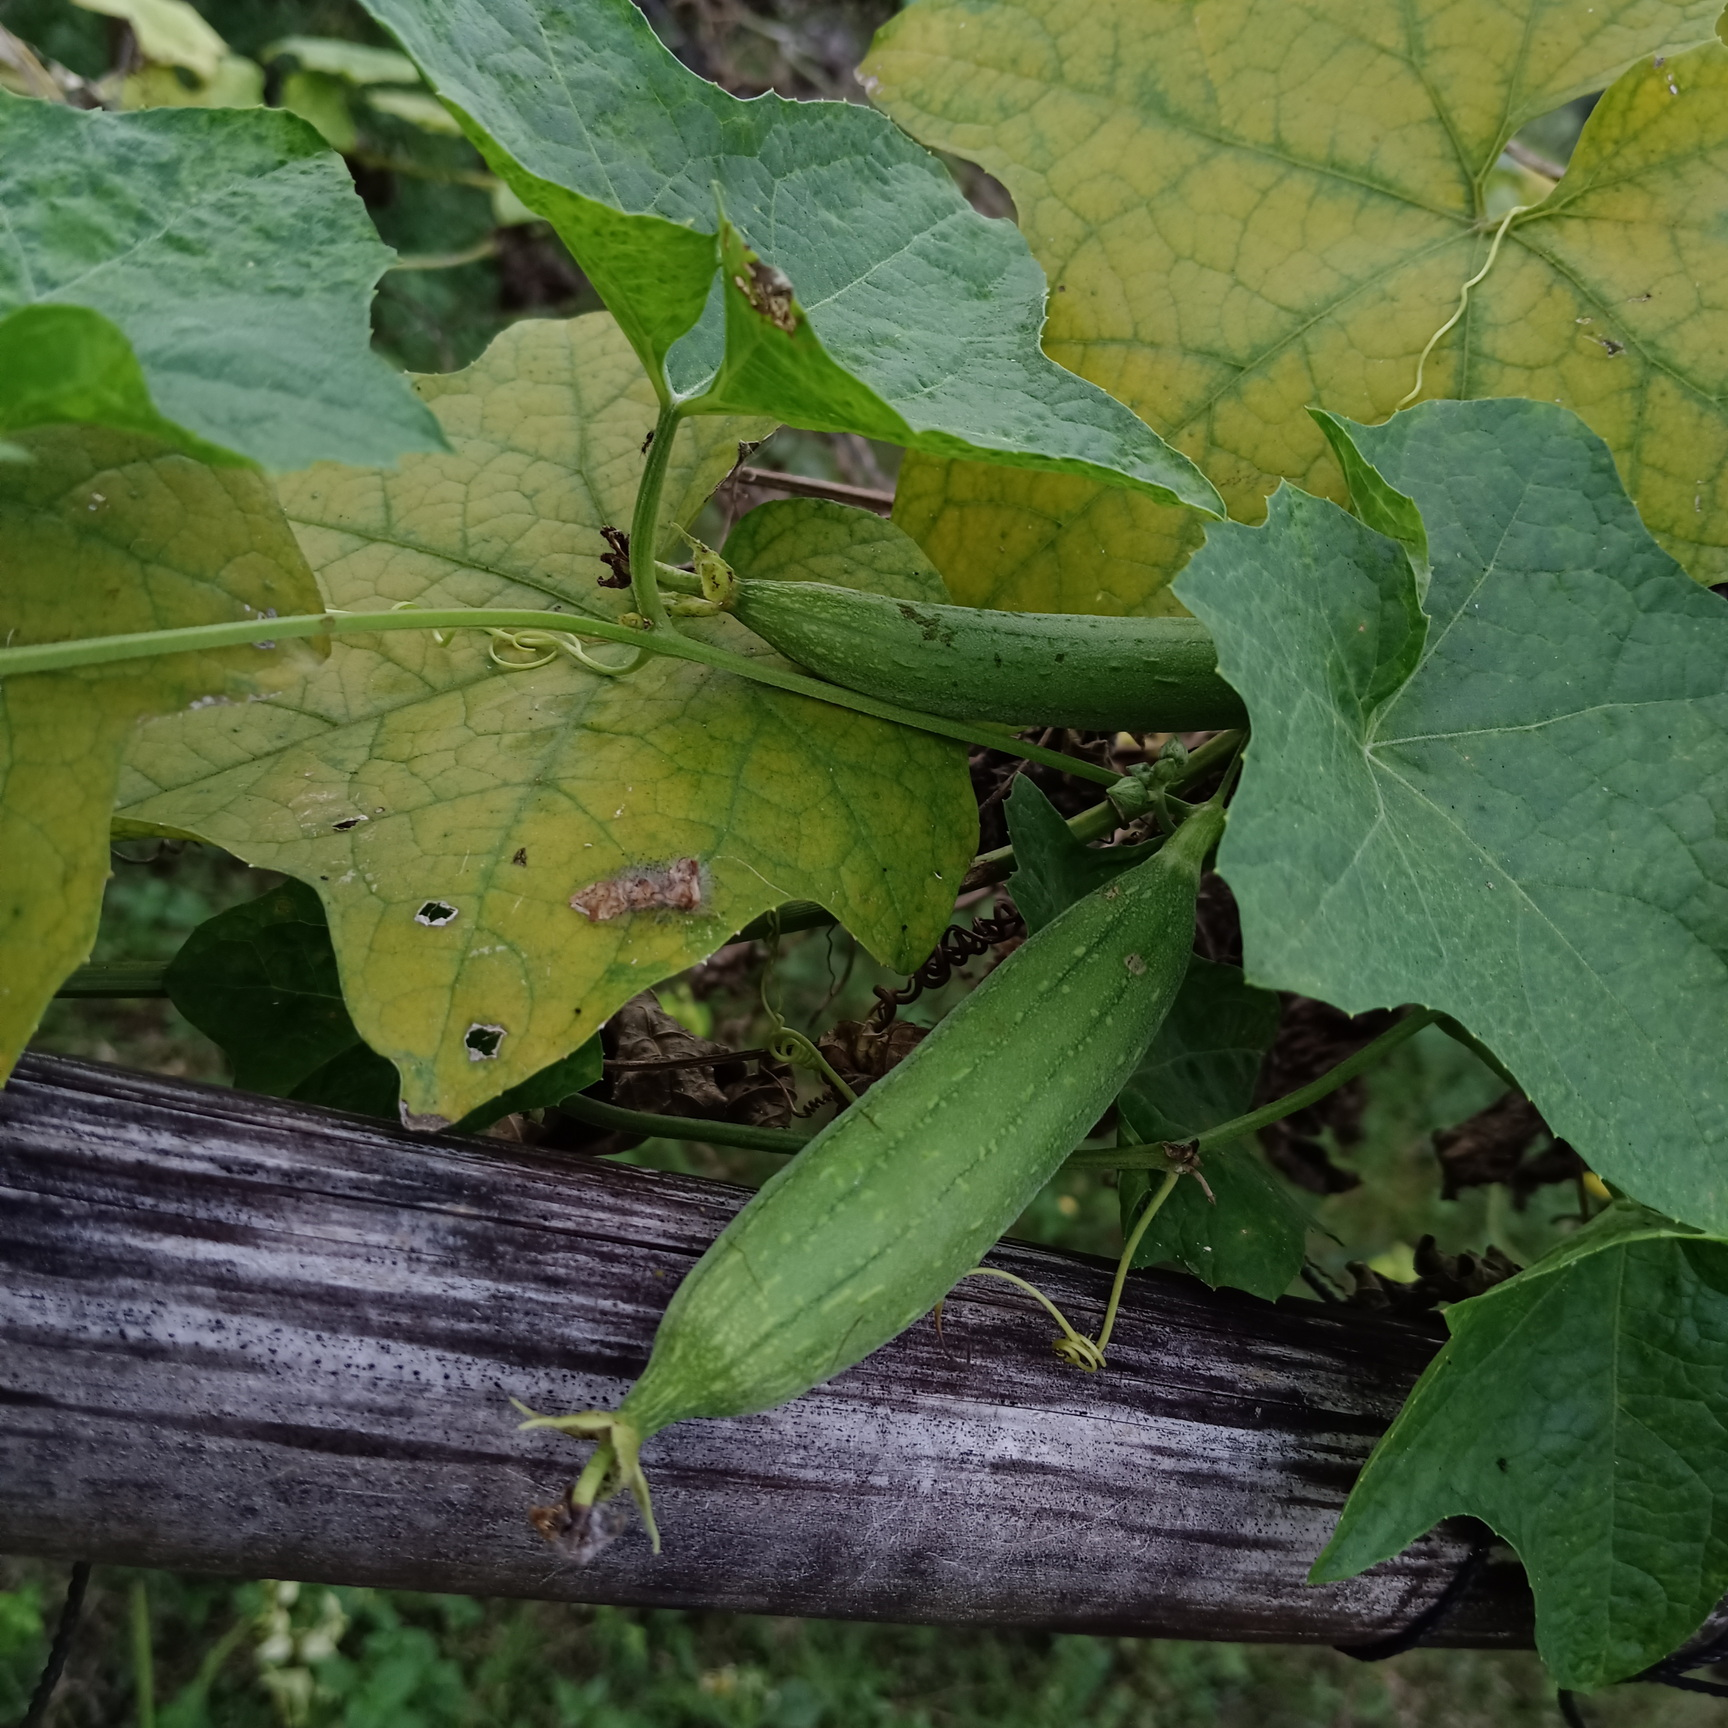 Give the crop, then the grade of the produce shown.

luffa, fresh
